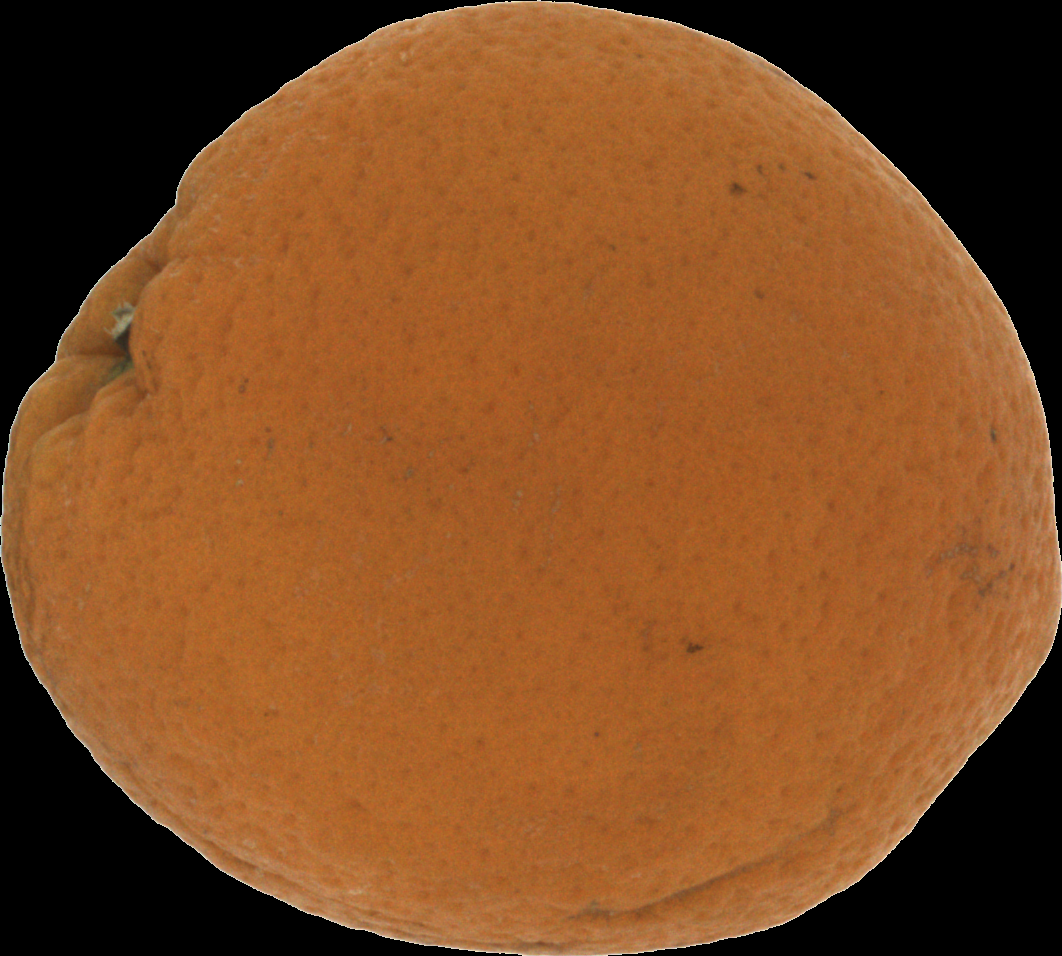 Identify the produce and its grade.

orange, bad
